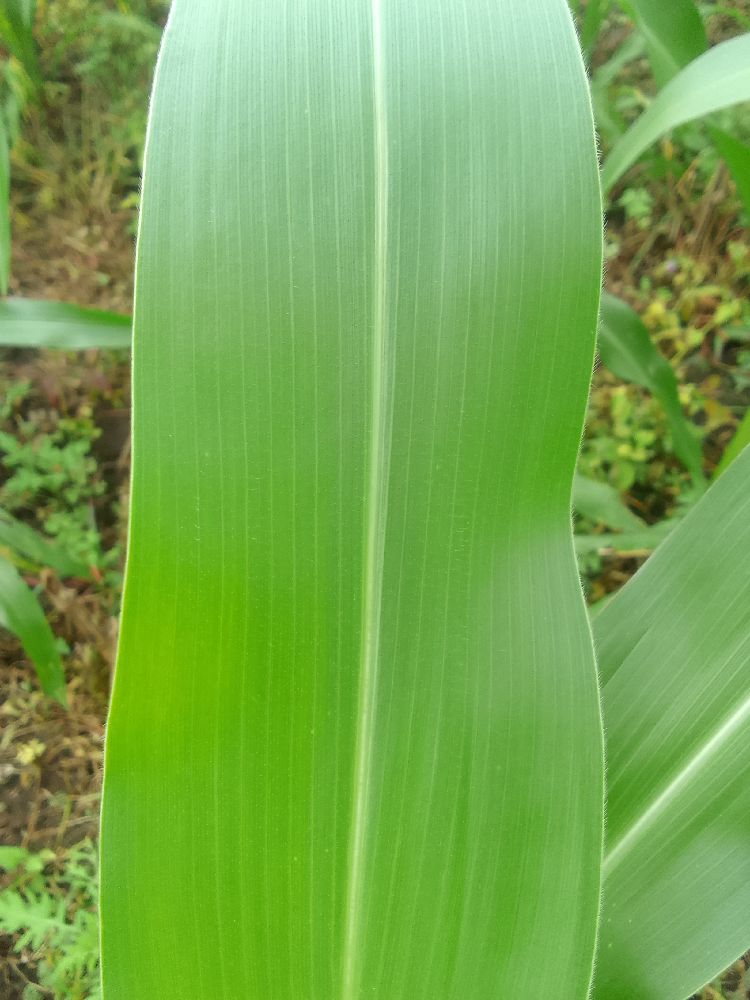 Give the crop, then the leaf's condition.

maize, healthy
